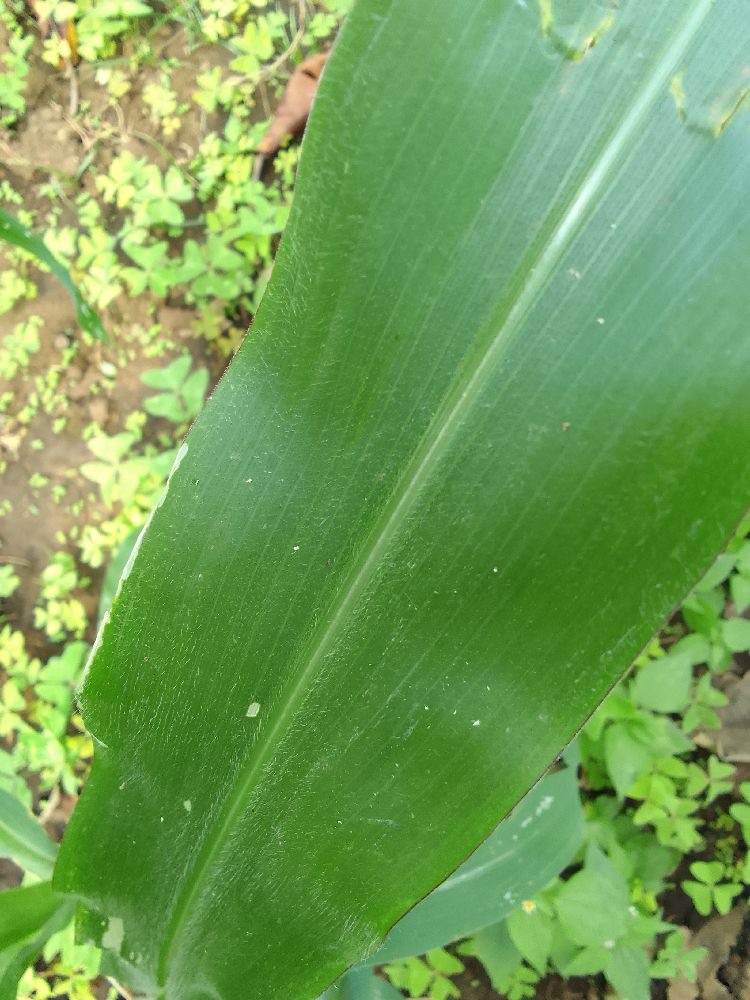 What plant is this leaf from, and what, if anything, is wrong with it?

maize, healthy
